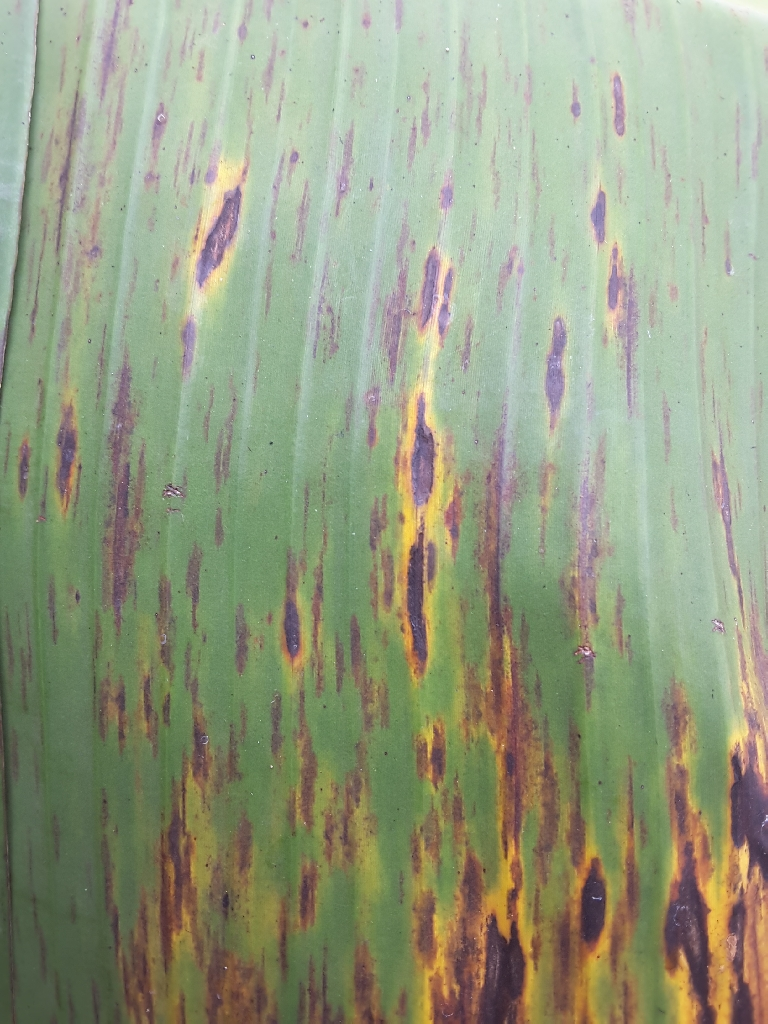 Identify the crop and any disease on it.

banana, black sigatoka
